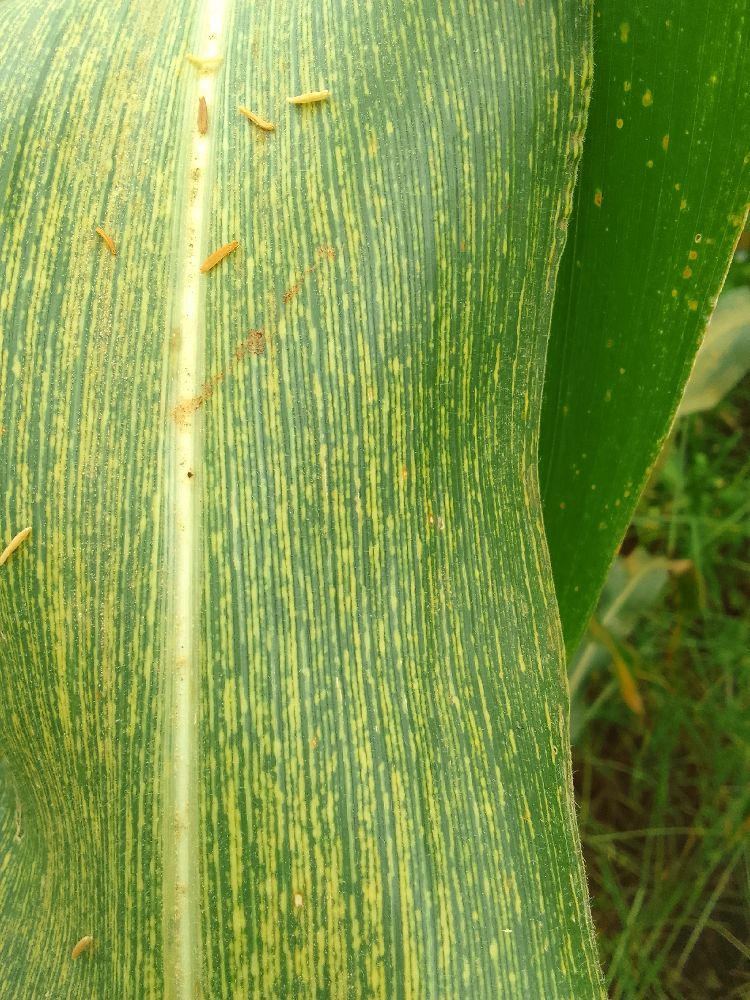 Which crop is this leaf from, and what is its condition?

maize, maize streak virus
